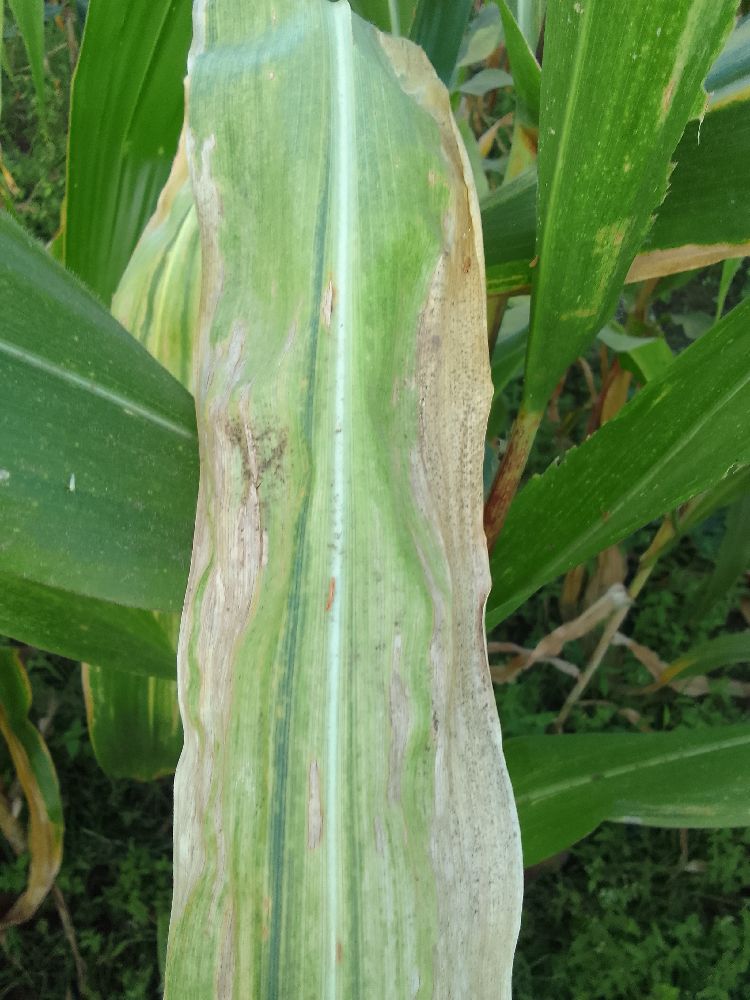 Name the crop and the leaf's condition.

maize, maize lethal necrosis
